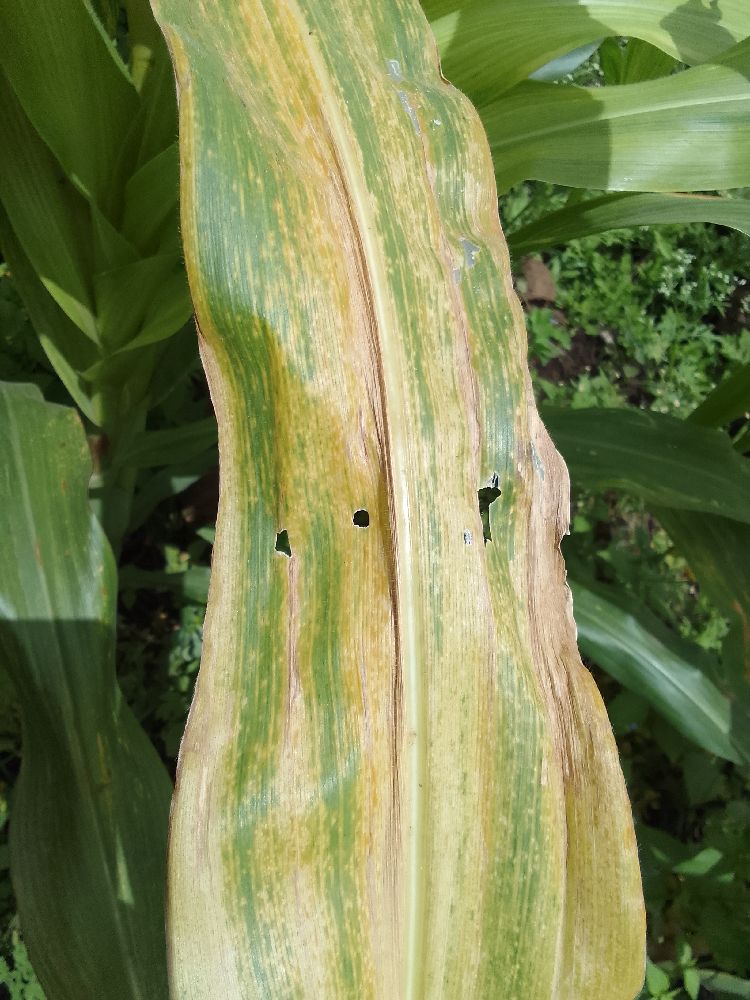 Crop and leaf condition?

maize, maize lethal necrosis
